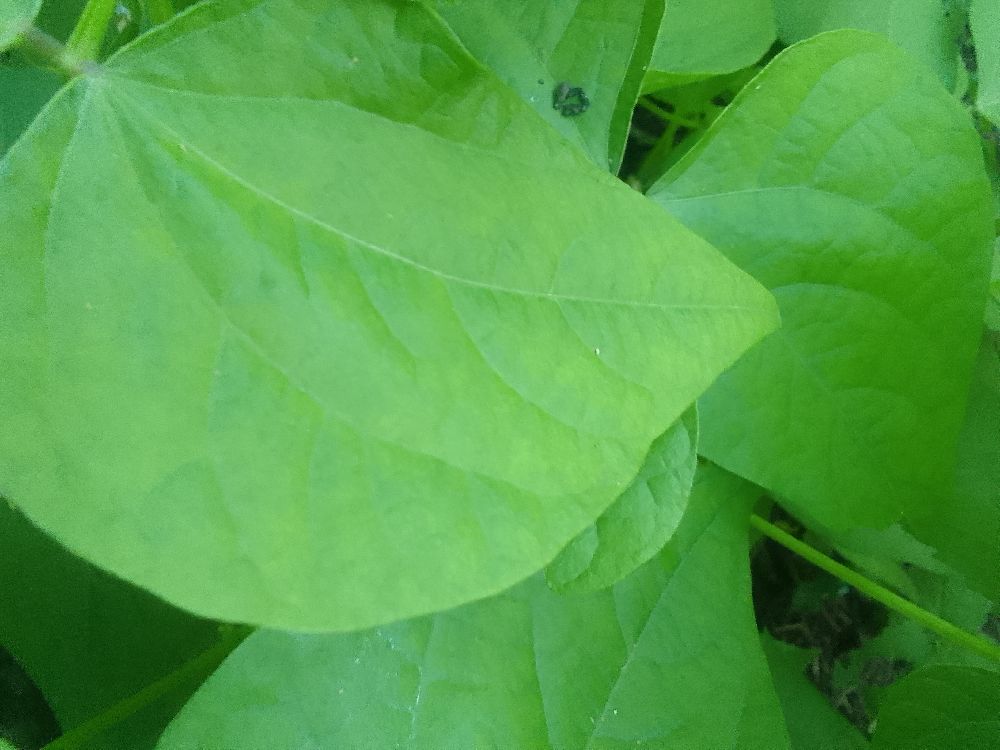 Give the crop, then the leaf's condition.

common bean, healthy
